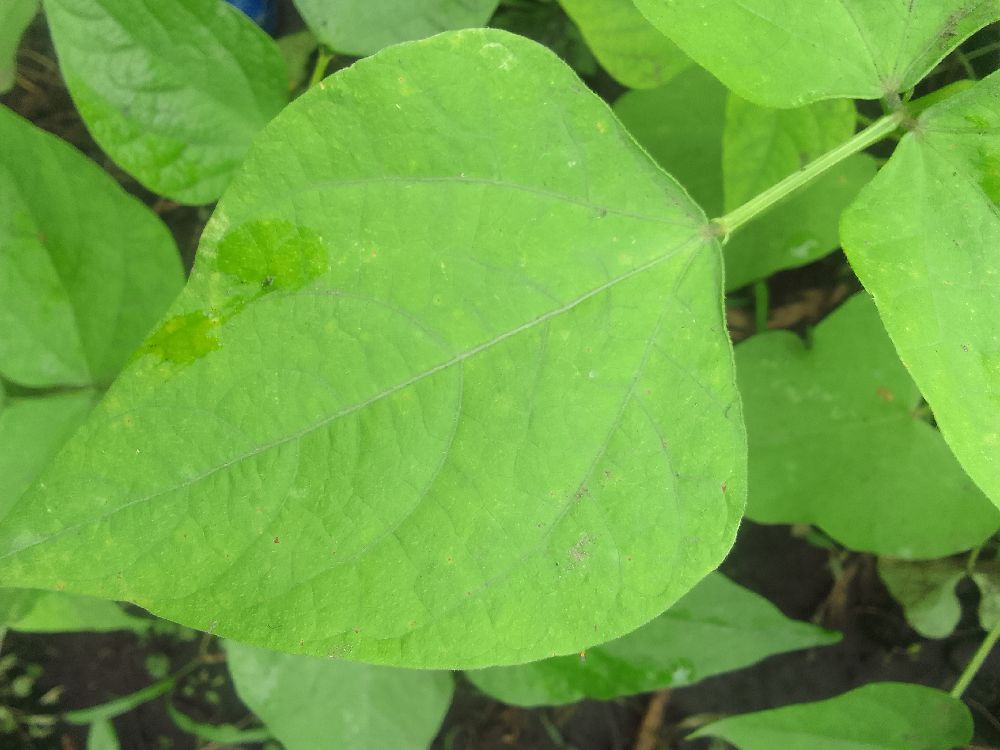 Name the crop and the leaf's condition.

common bean, healthy
